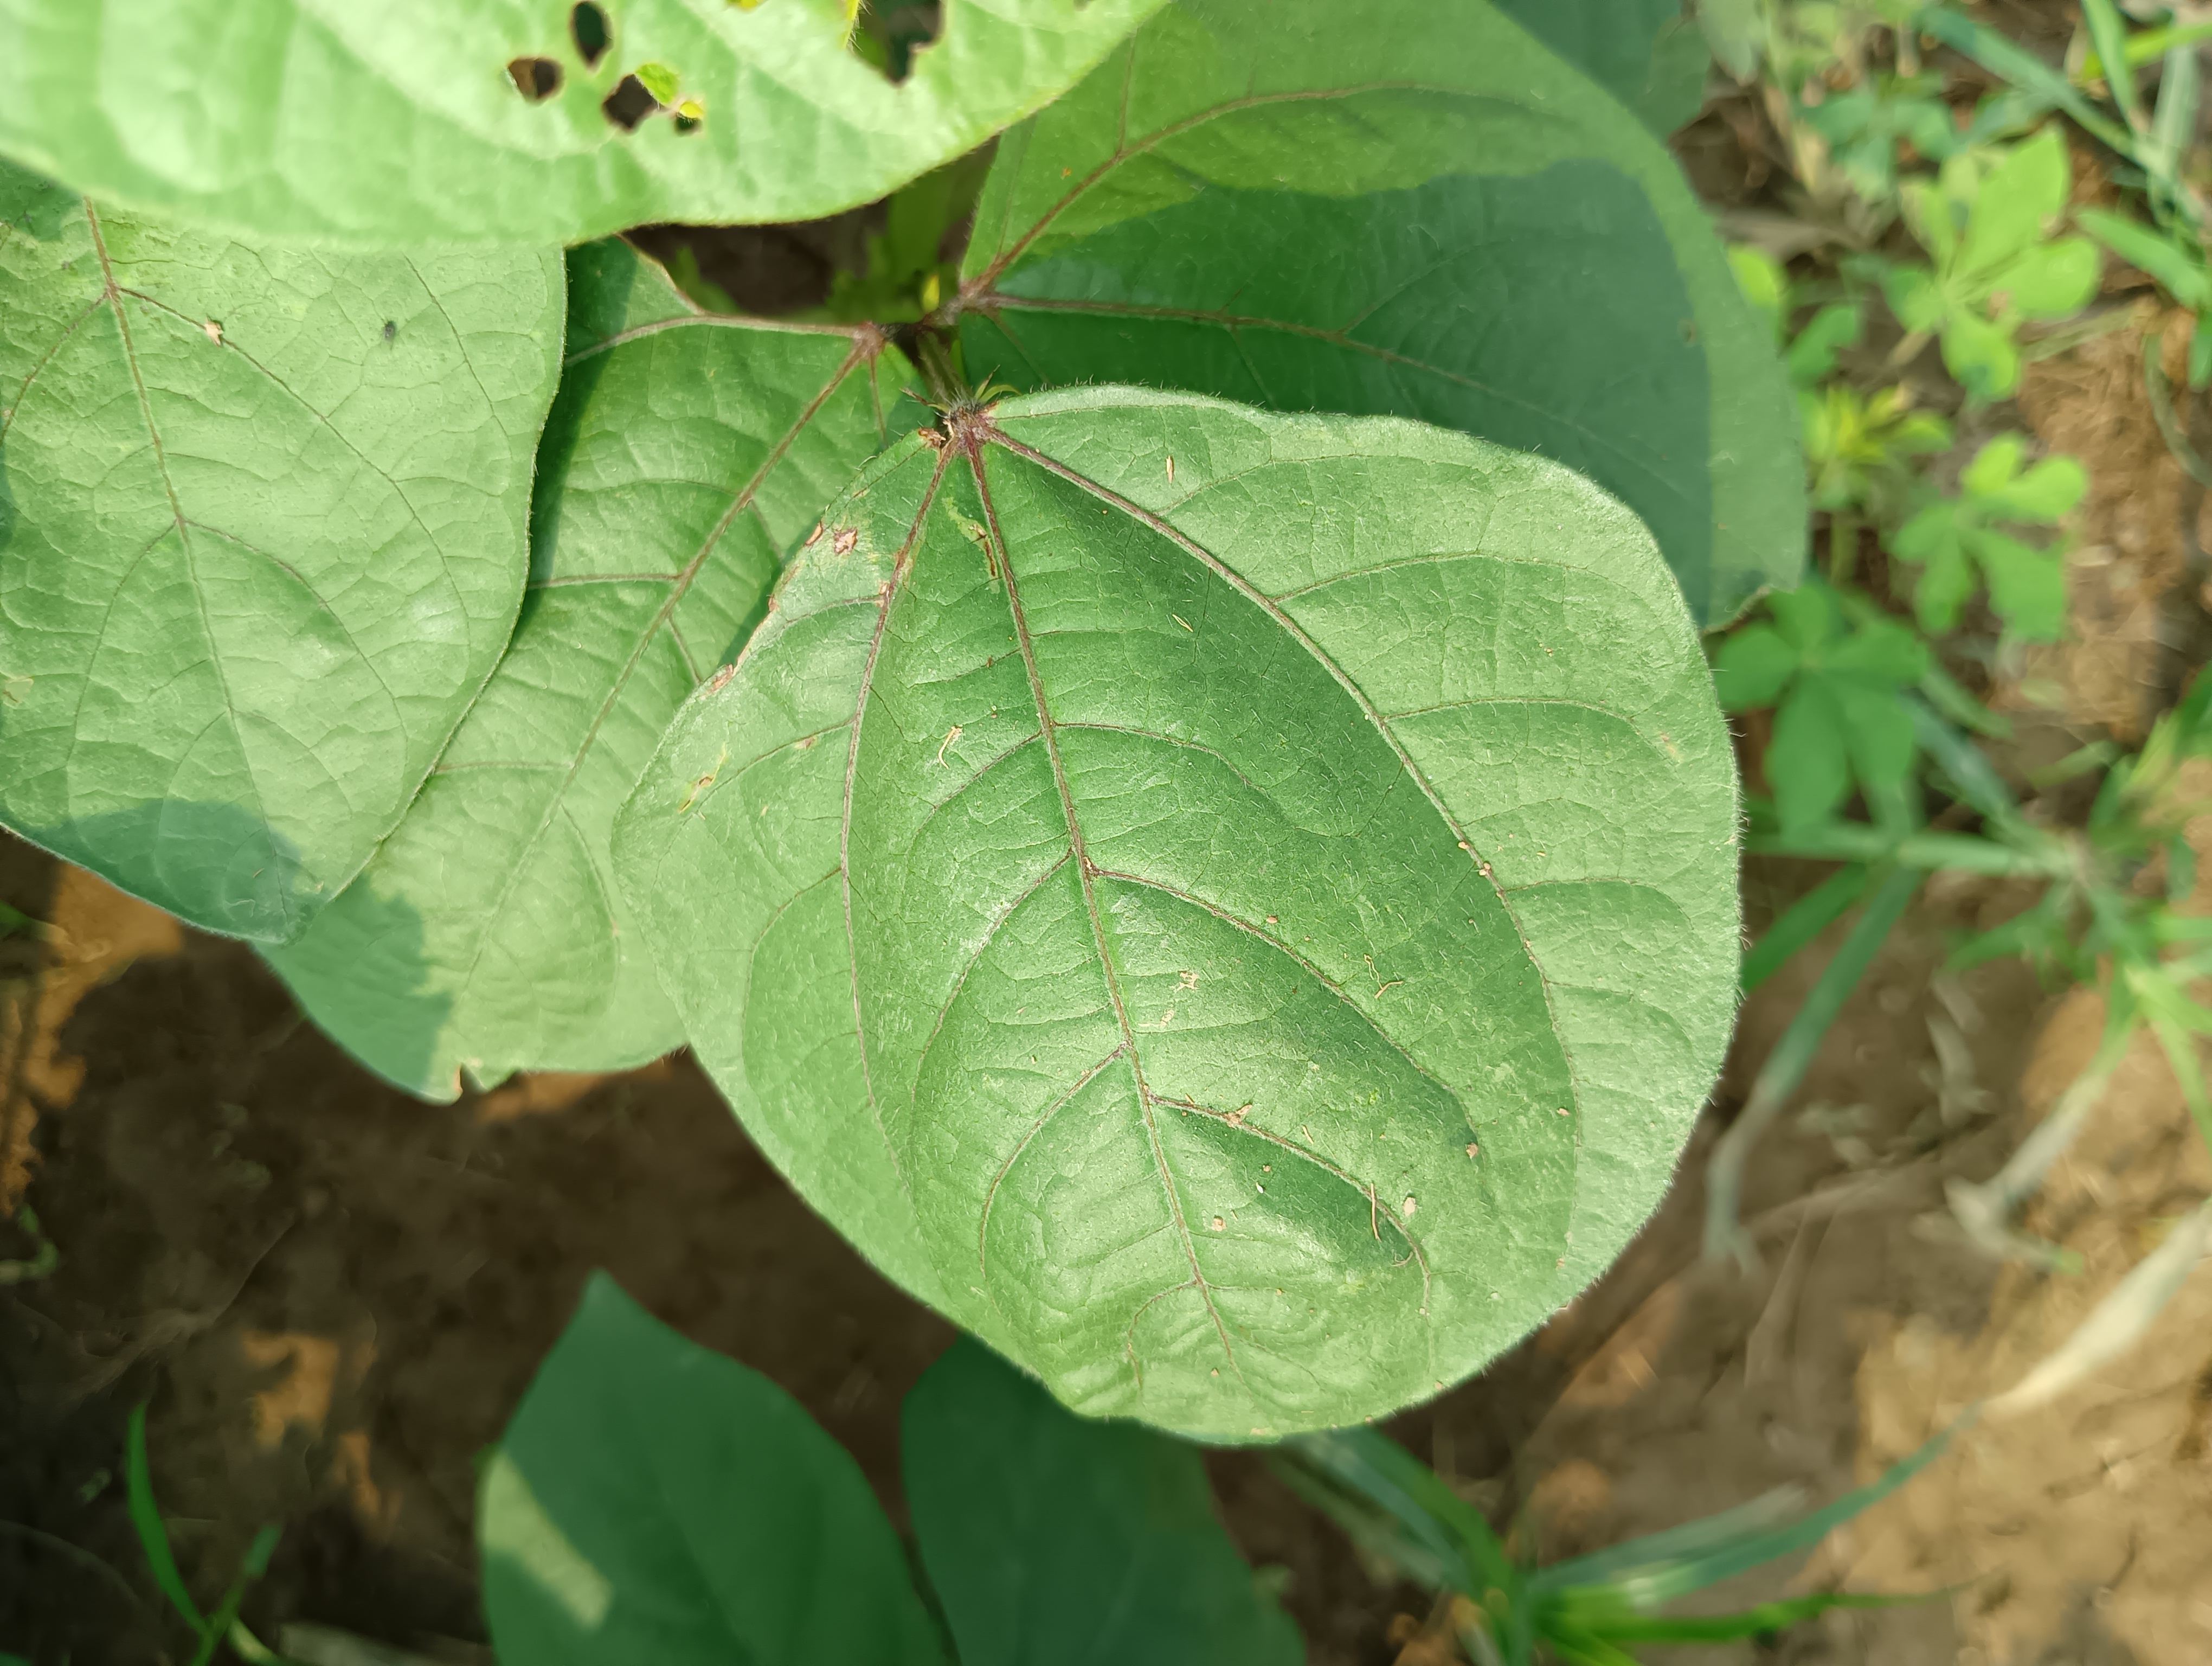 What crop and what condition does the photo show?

mungbean, healthy
